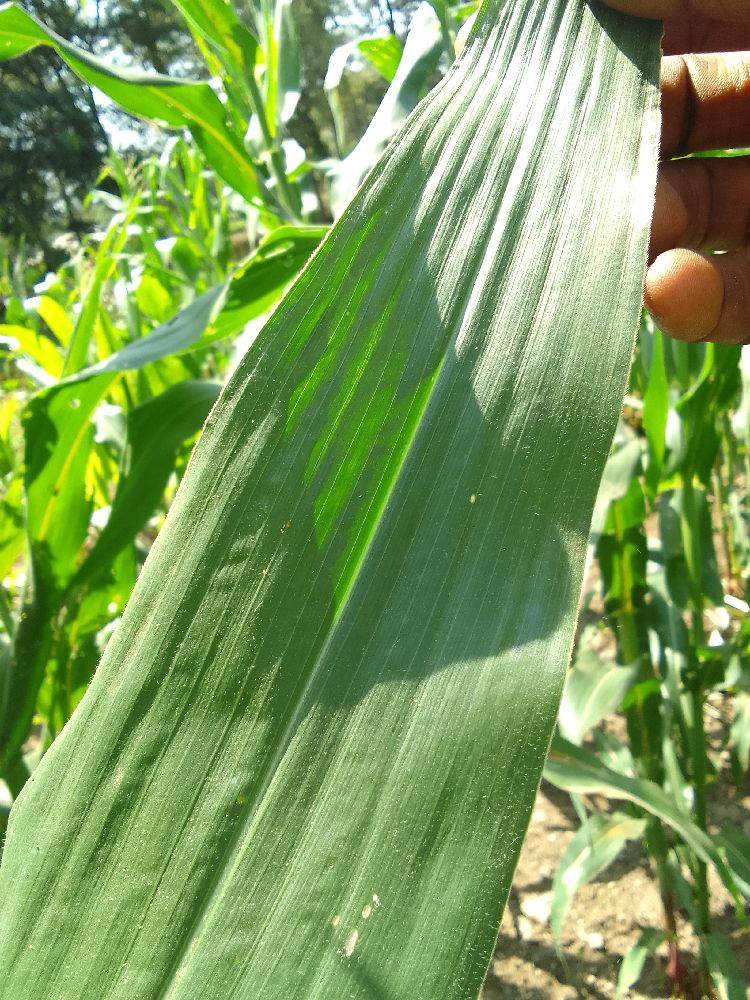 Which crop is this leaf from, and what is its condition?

maize, healthy
